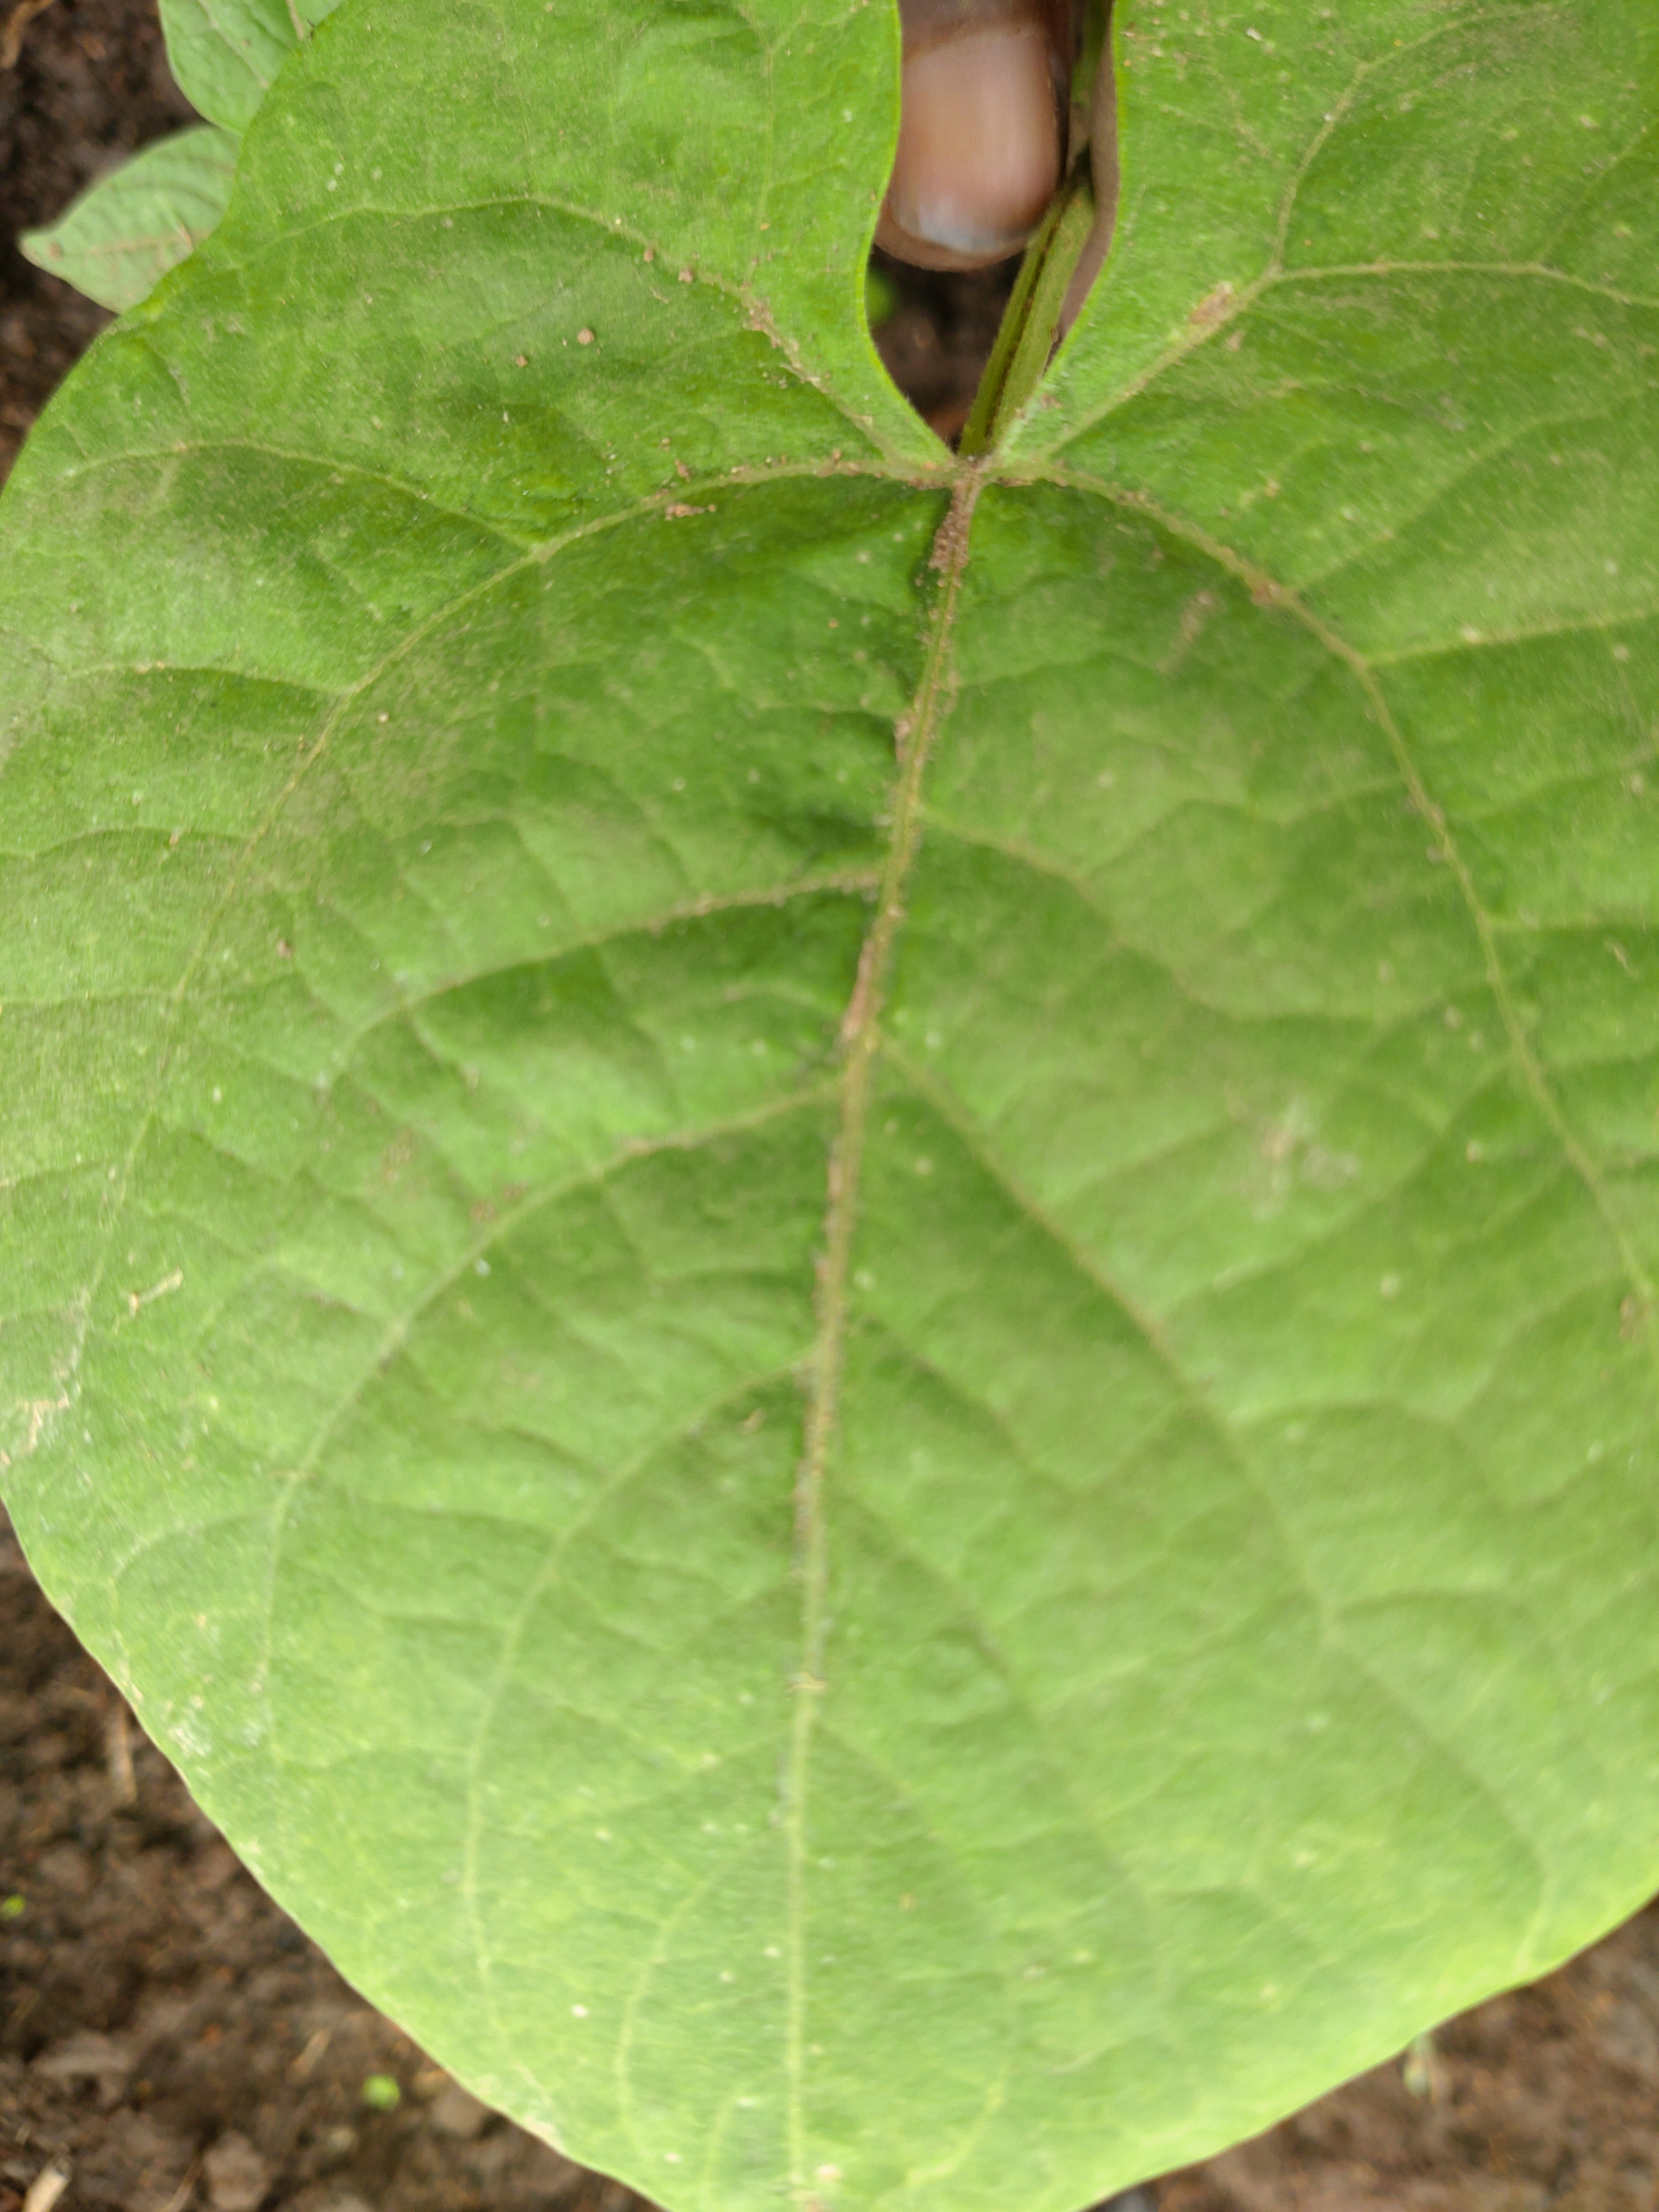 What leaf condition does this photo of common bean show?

healthy
